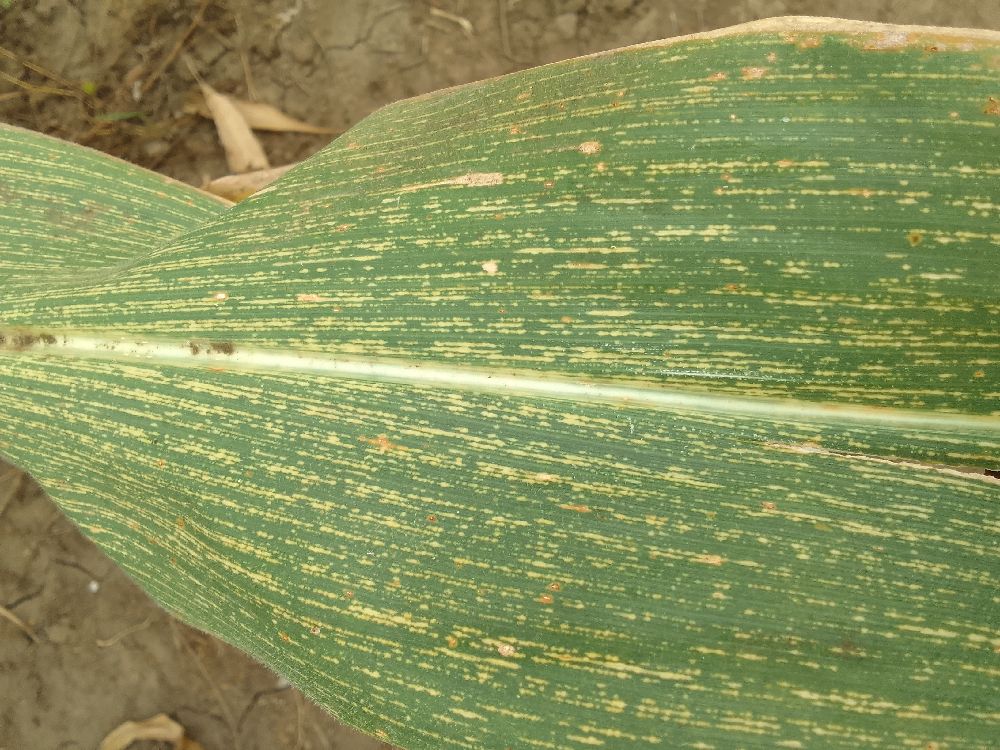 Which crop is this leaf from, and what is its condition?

maize, maize streak virus
